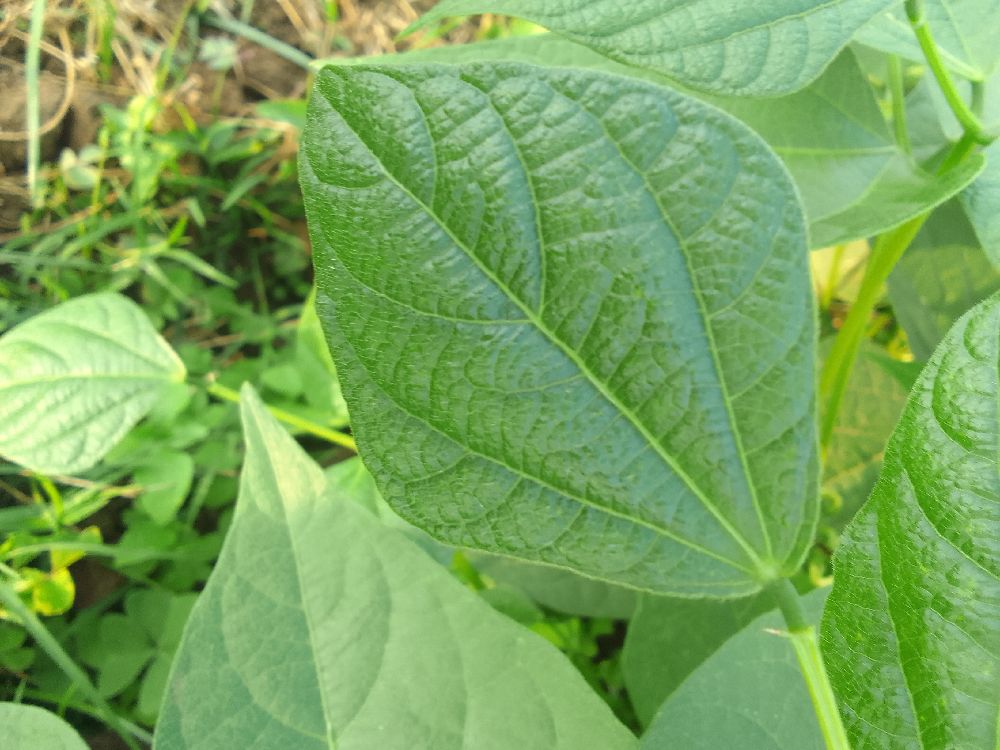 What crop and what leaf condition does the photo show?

common bean, healthy
